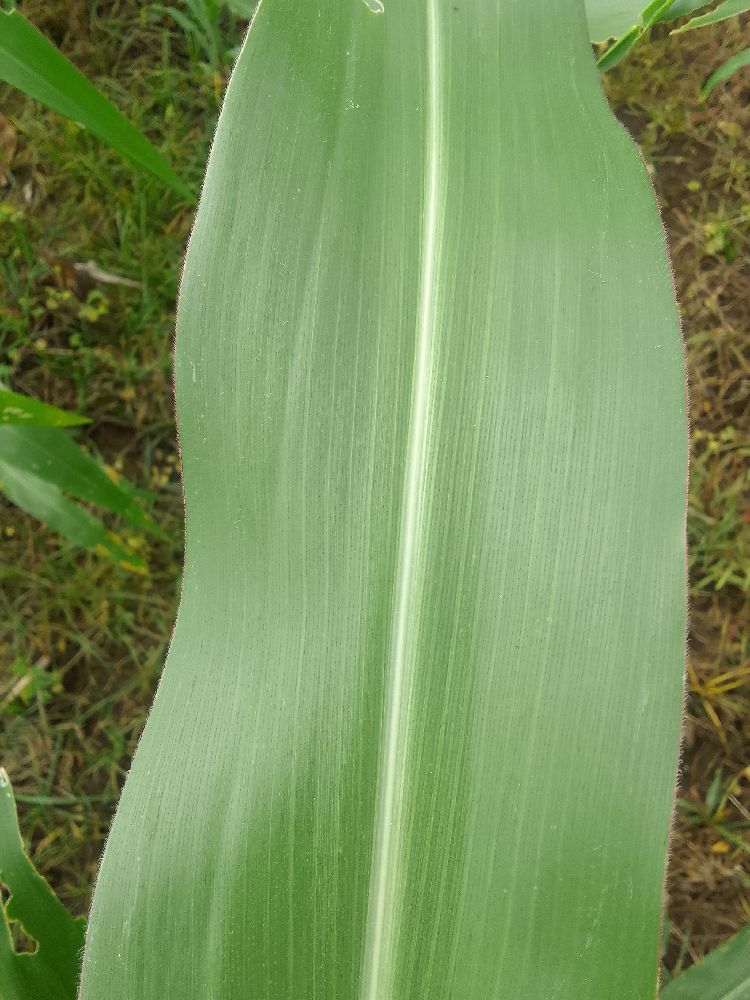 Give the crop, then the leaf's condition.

maize, healthy
